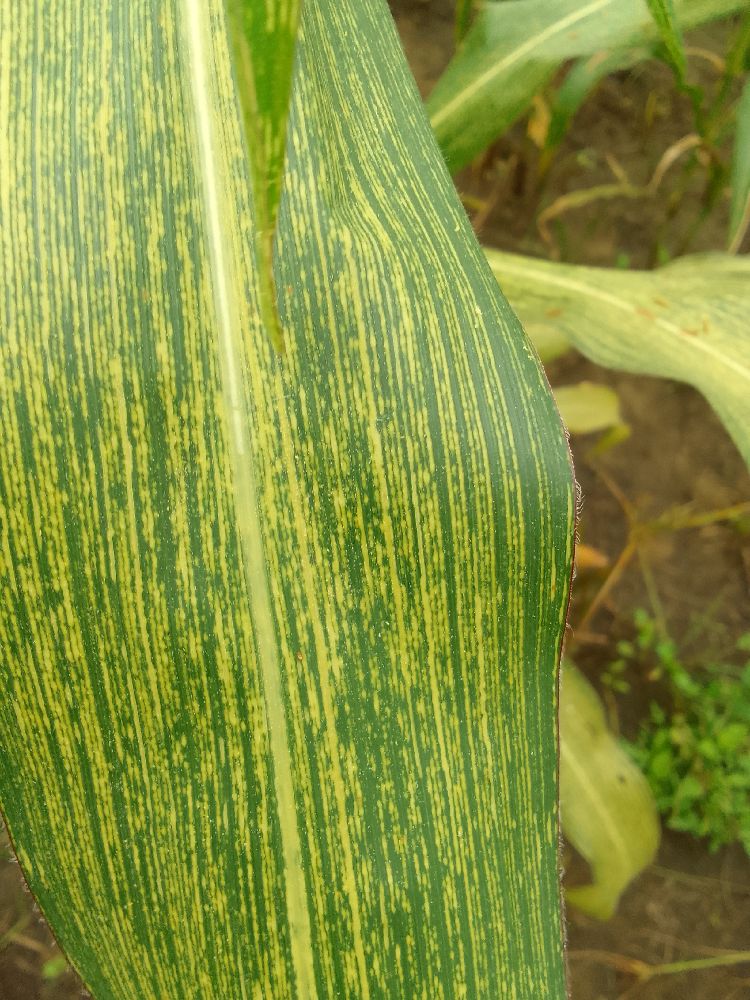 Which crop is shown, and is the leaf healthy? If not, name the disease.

maize, maize streak virus
